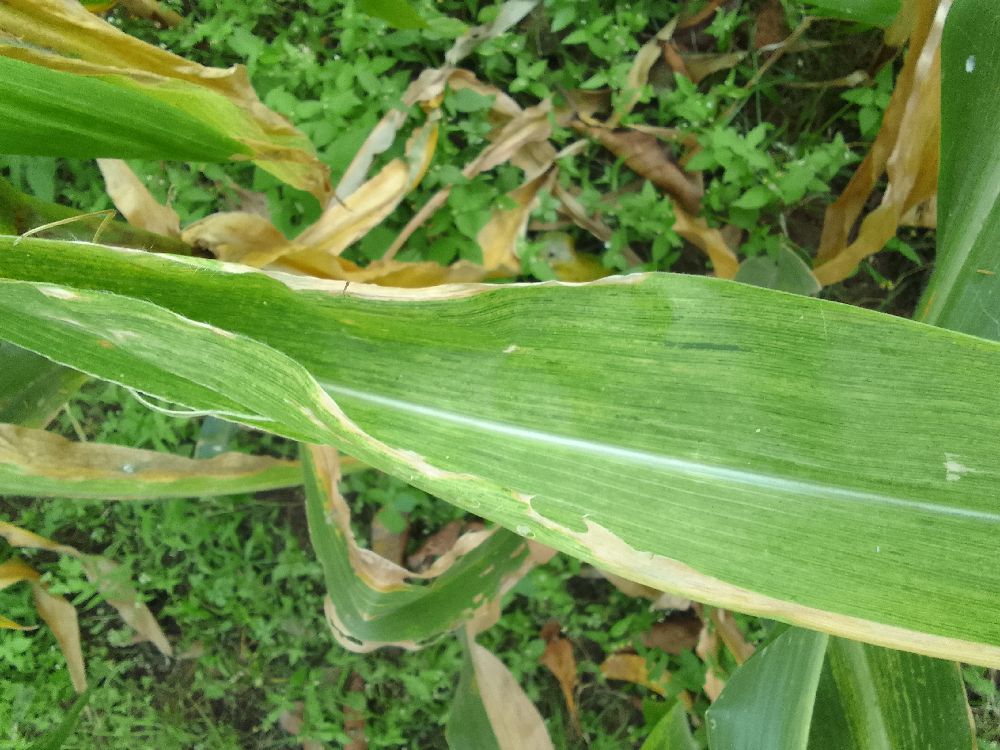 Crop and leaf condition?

maize, maize lethal necrosis
